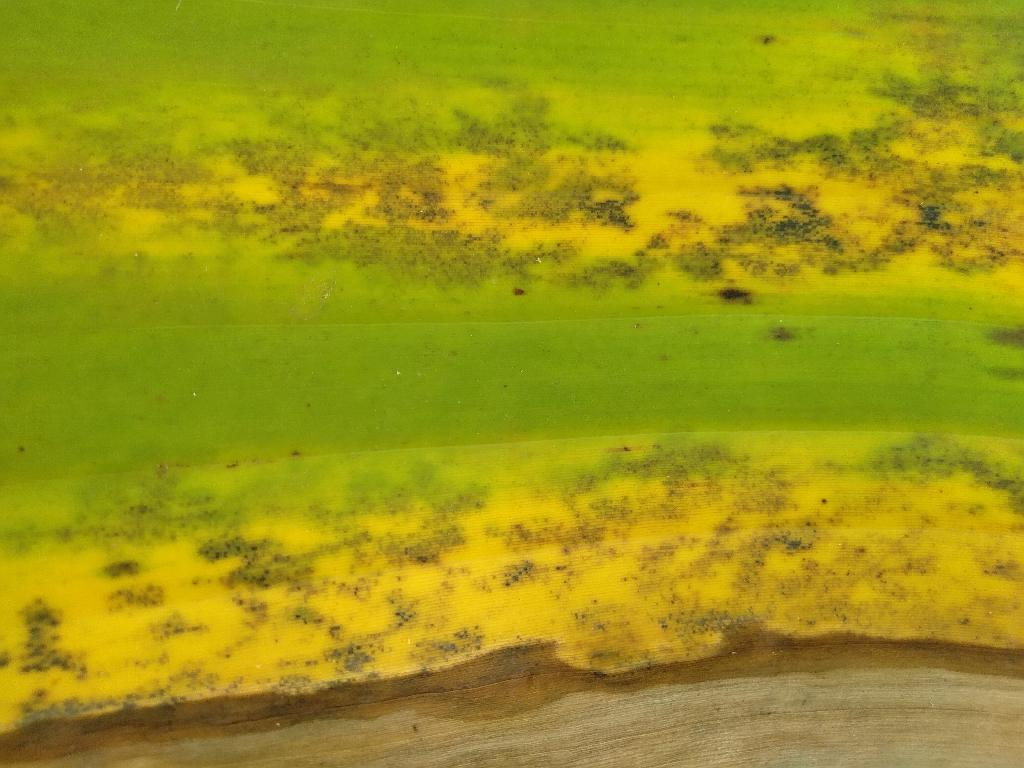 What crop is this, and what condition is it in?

banana, black sigatoka
